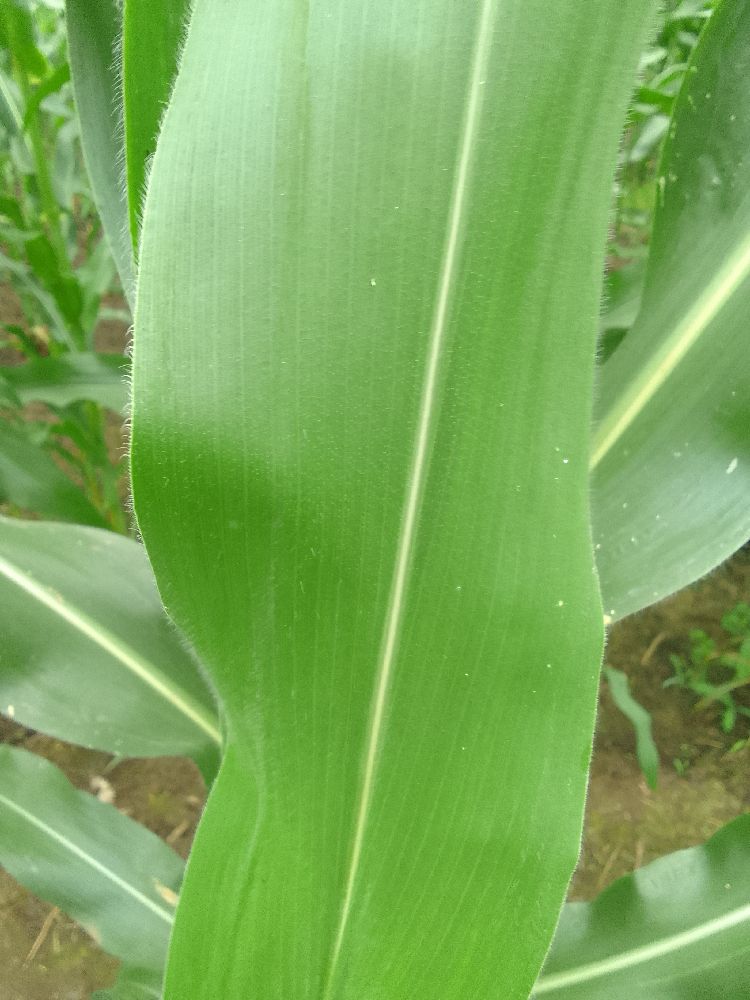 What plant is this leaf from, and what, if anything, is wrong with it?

maize, healthy
